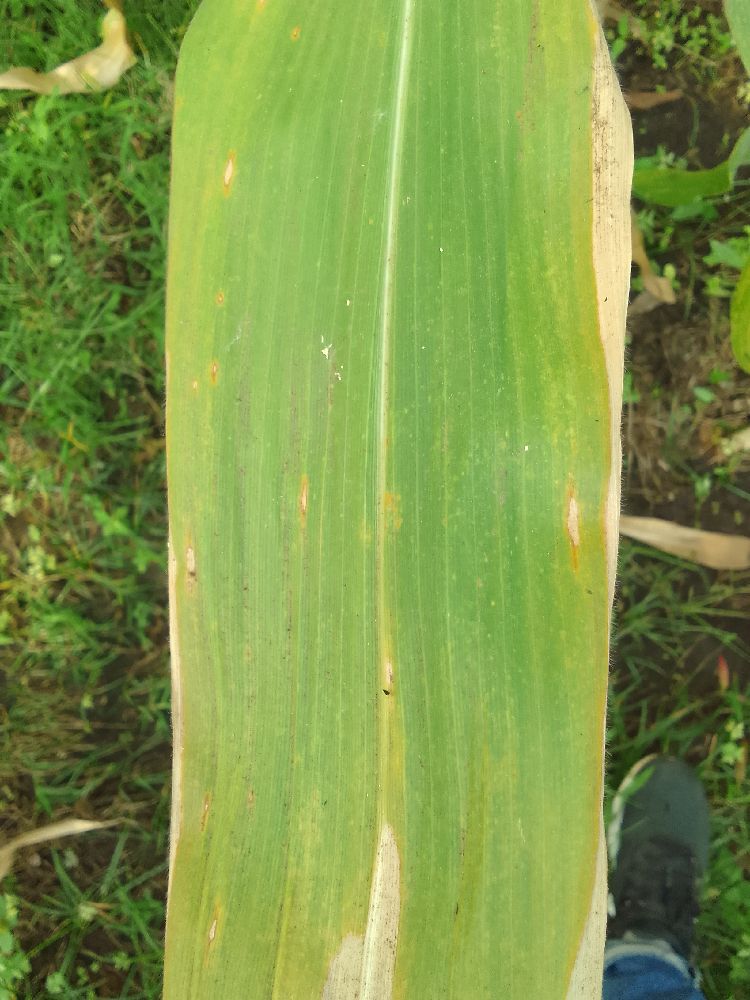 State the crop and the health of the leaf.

maize, maize lethal necrosis
